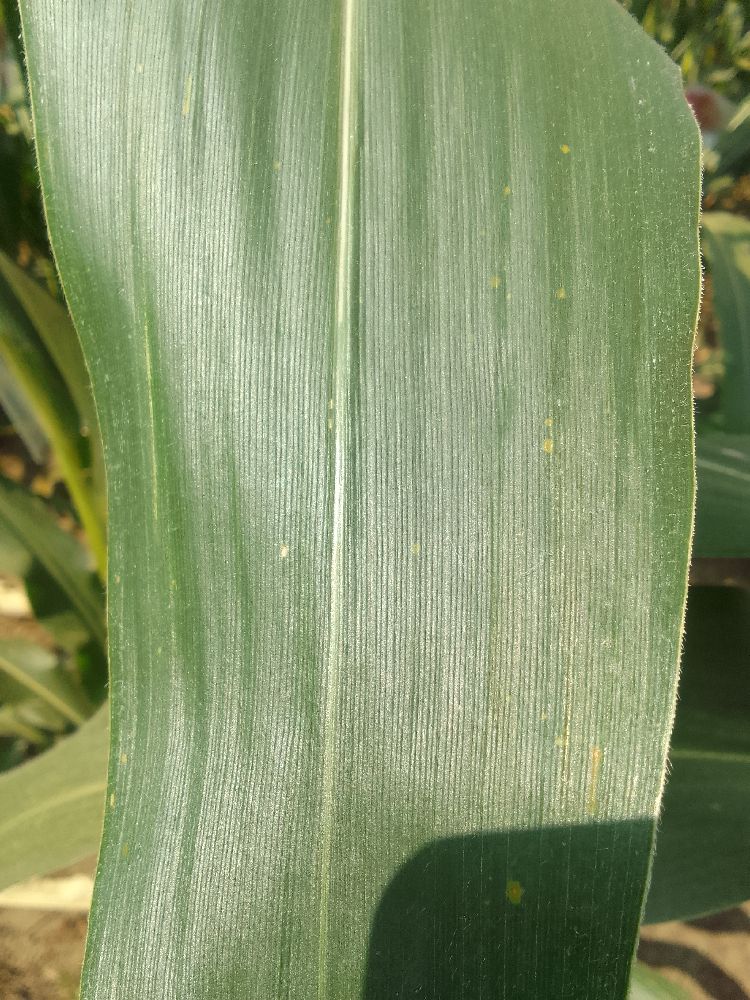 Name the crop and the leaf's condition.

maize, healthy
